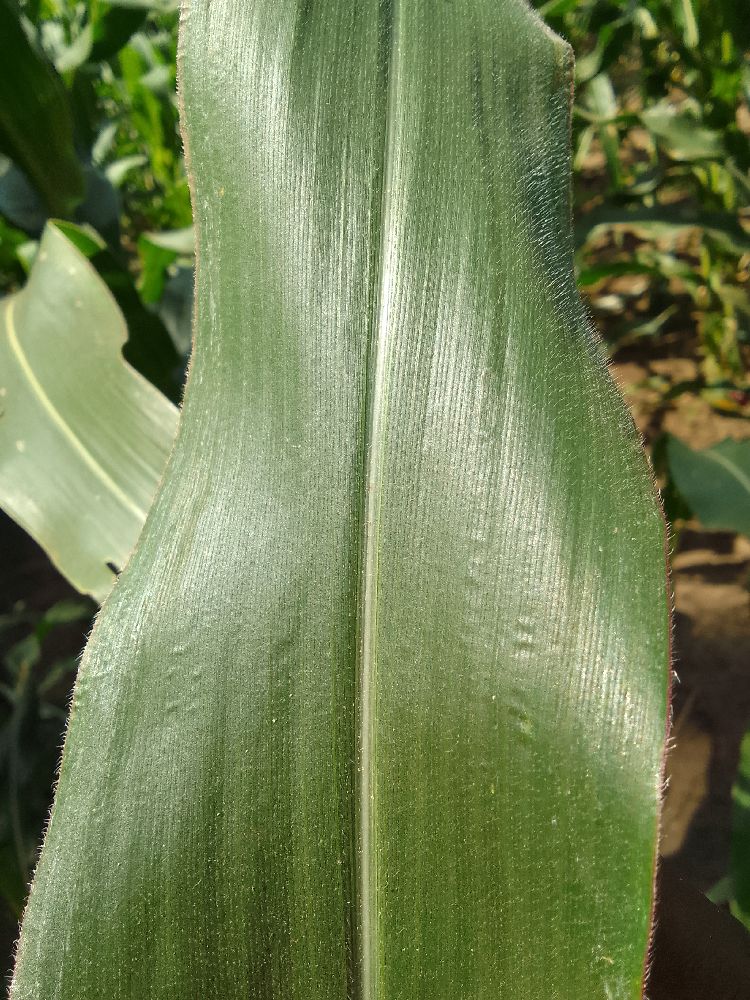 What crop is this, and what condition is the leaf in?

maize, healthy
